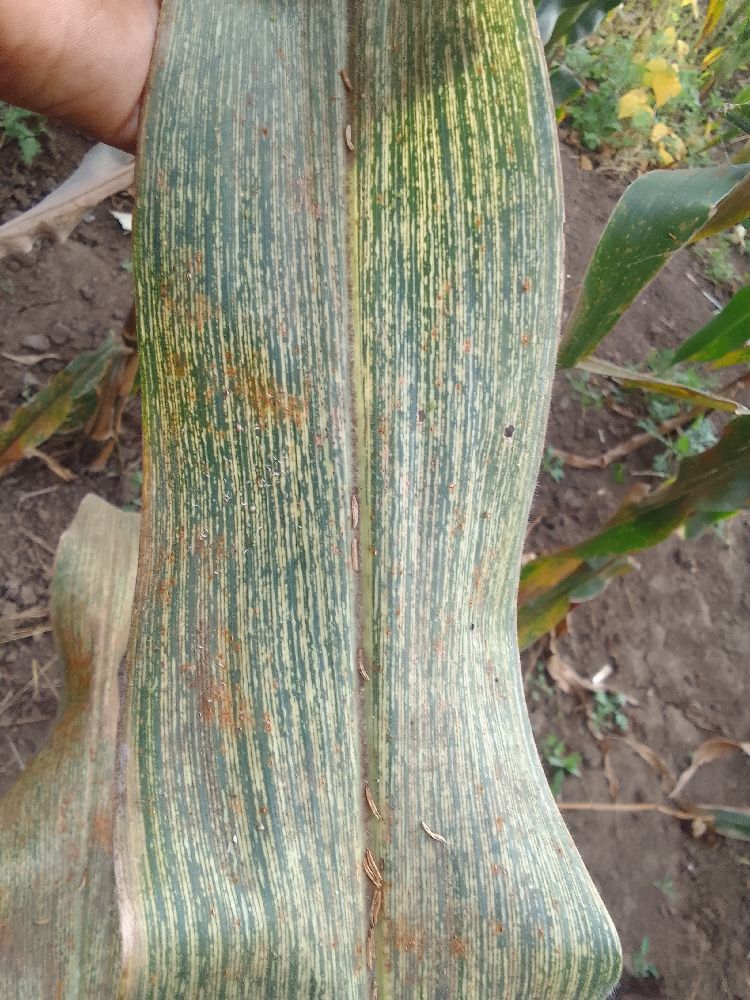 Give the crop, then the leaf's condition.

maize, maize streak virus
